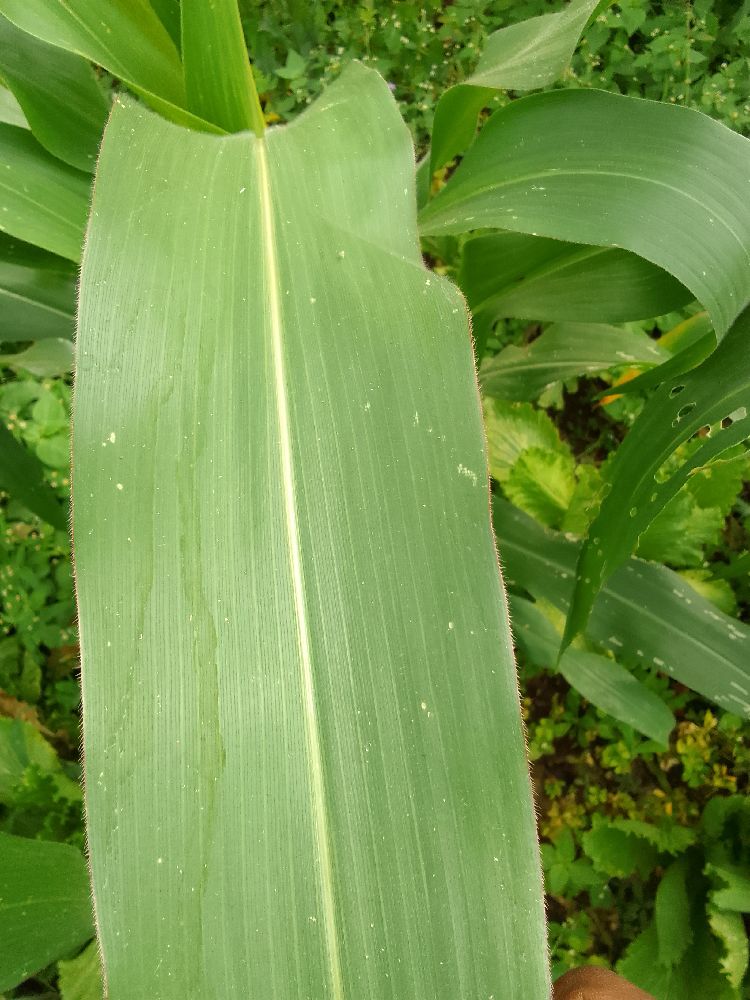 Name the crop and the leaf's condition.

maize, healthy
